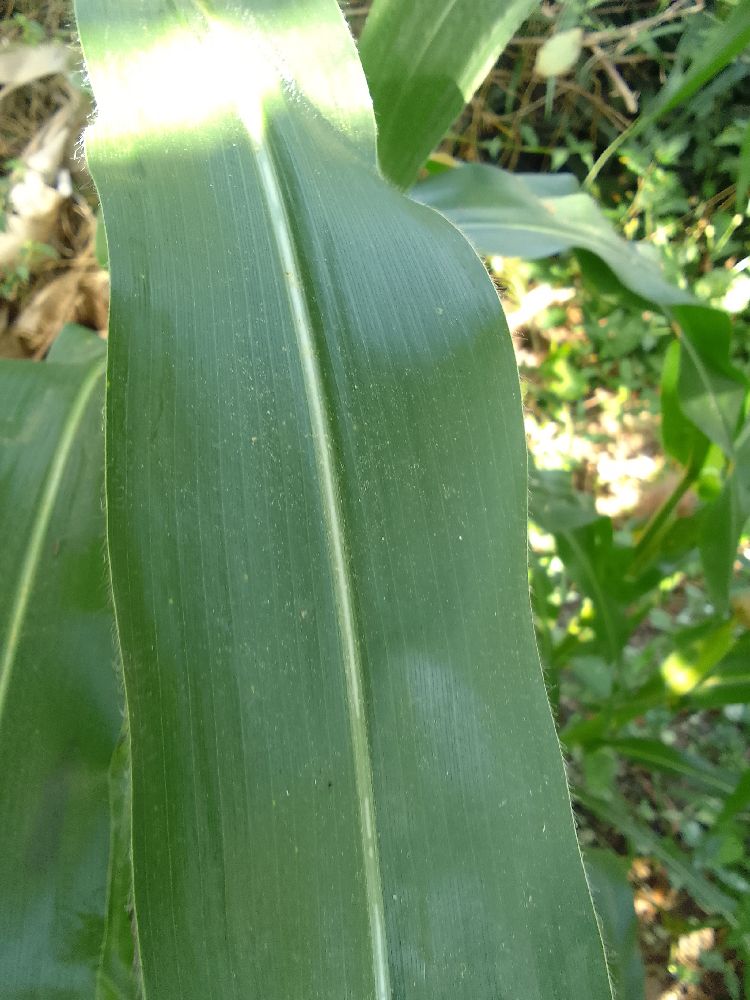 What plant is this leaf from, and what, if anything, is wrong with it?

maize, healthy
